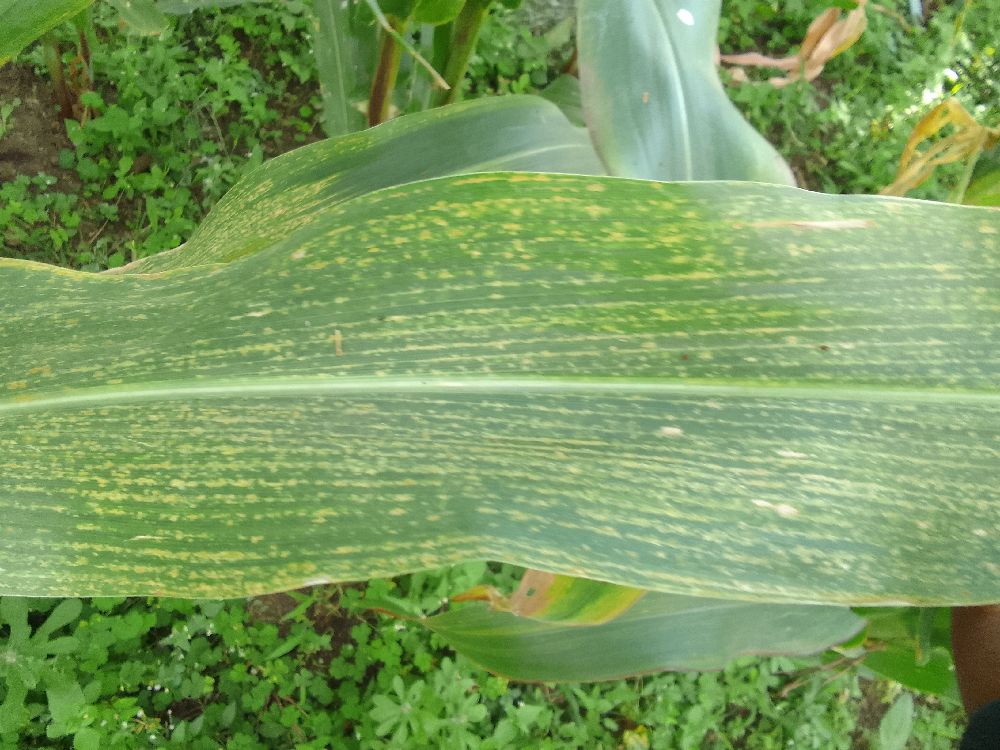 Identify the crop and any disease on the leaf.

maize, maize lethal necrosis
